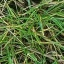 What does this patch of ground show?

grass
